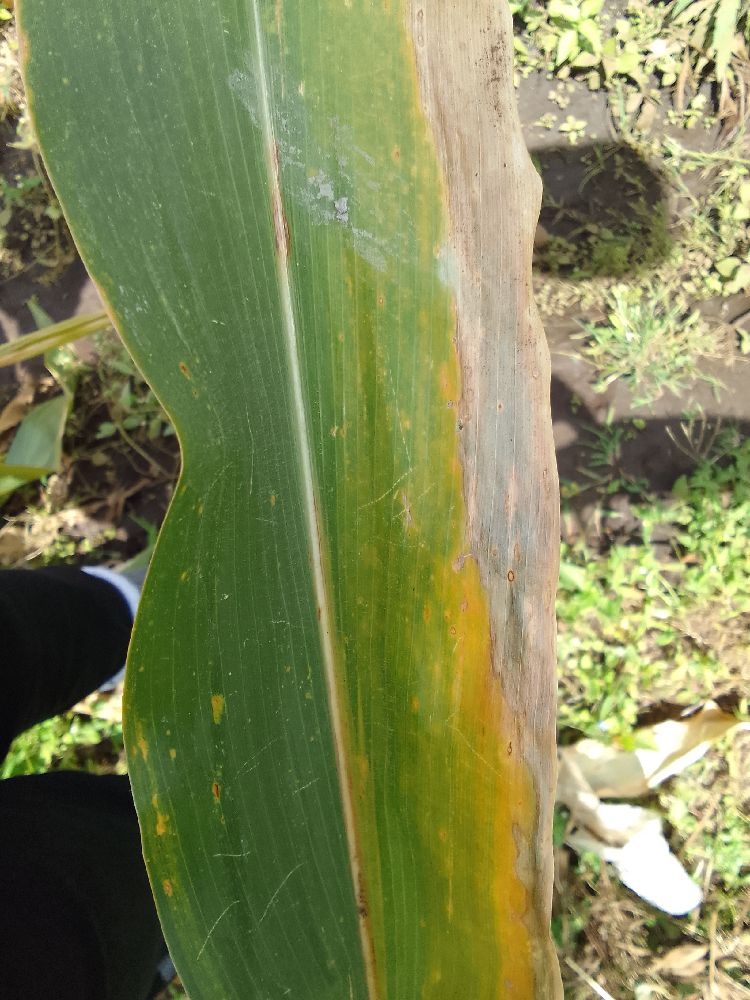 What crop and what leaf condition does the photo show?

maize, maize lethal necrosis
